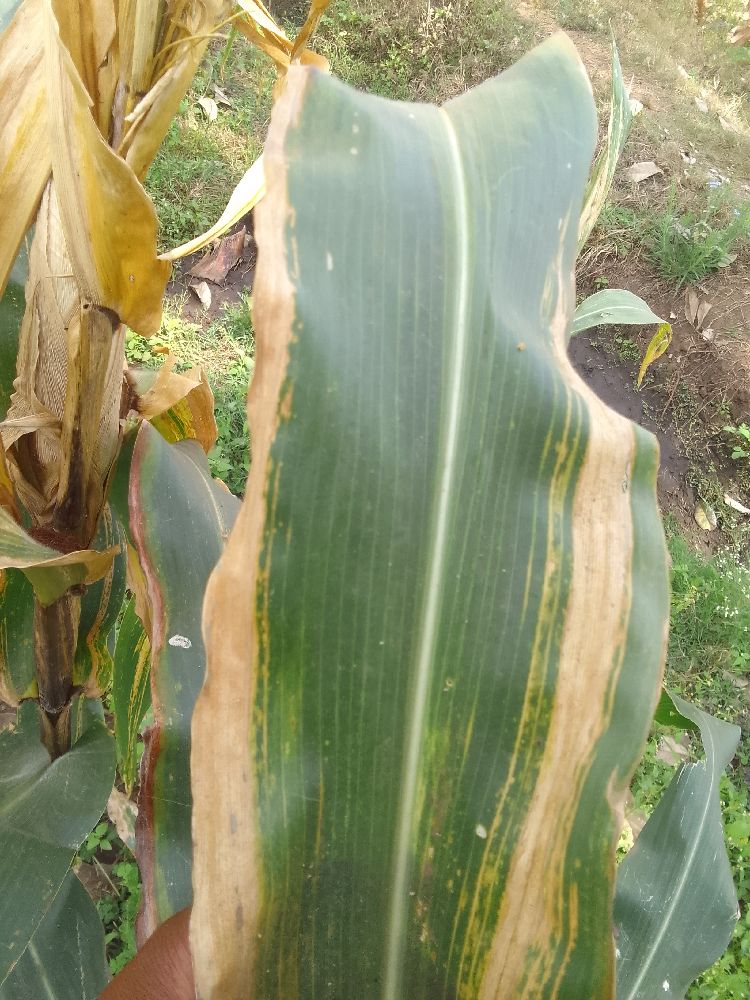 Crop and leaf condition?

maize, maize lethal necrosis
